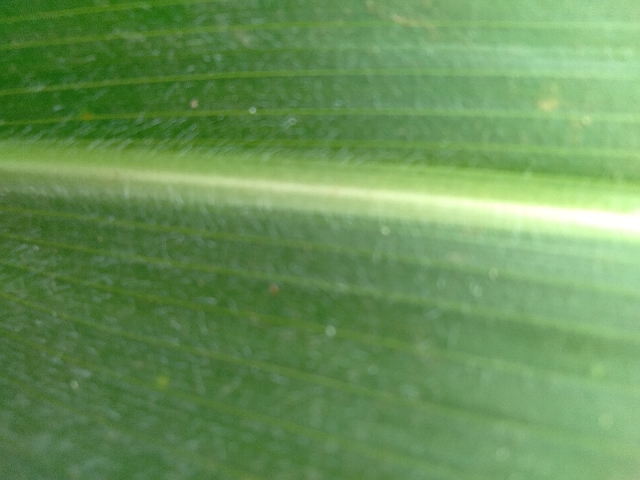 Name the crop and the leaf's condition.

maize, healthy
